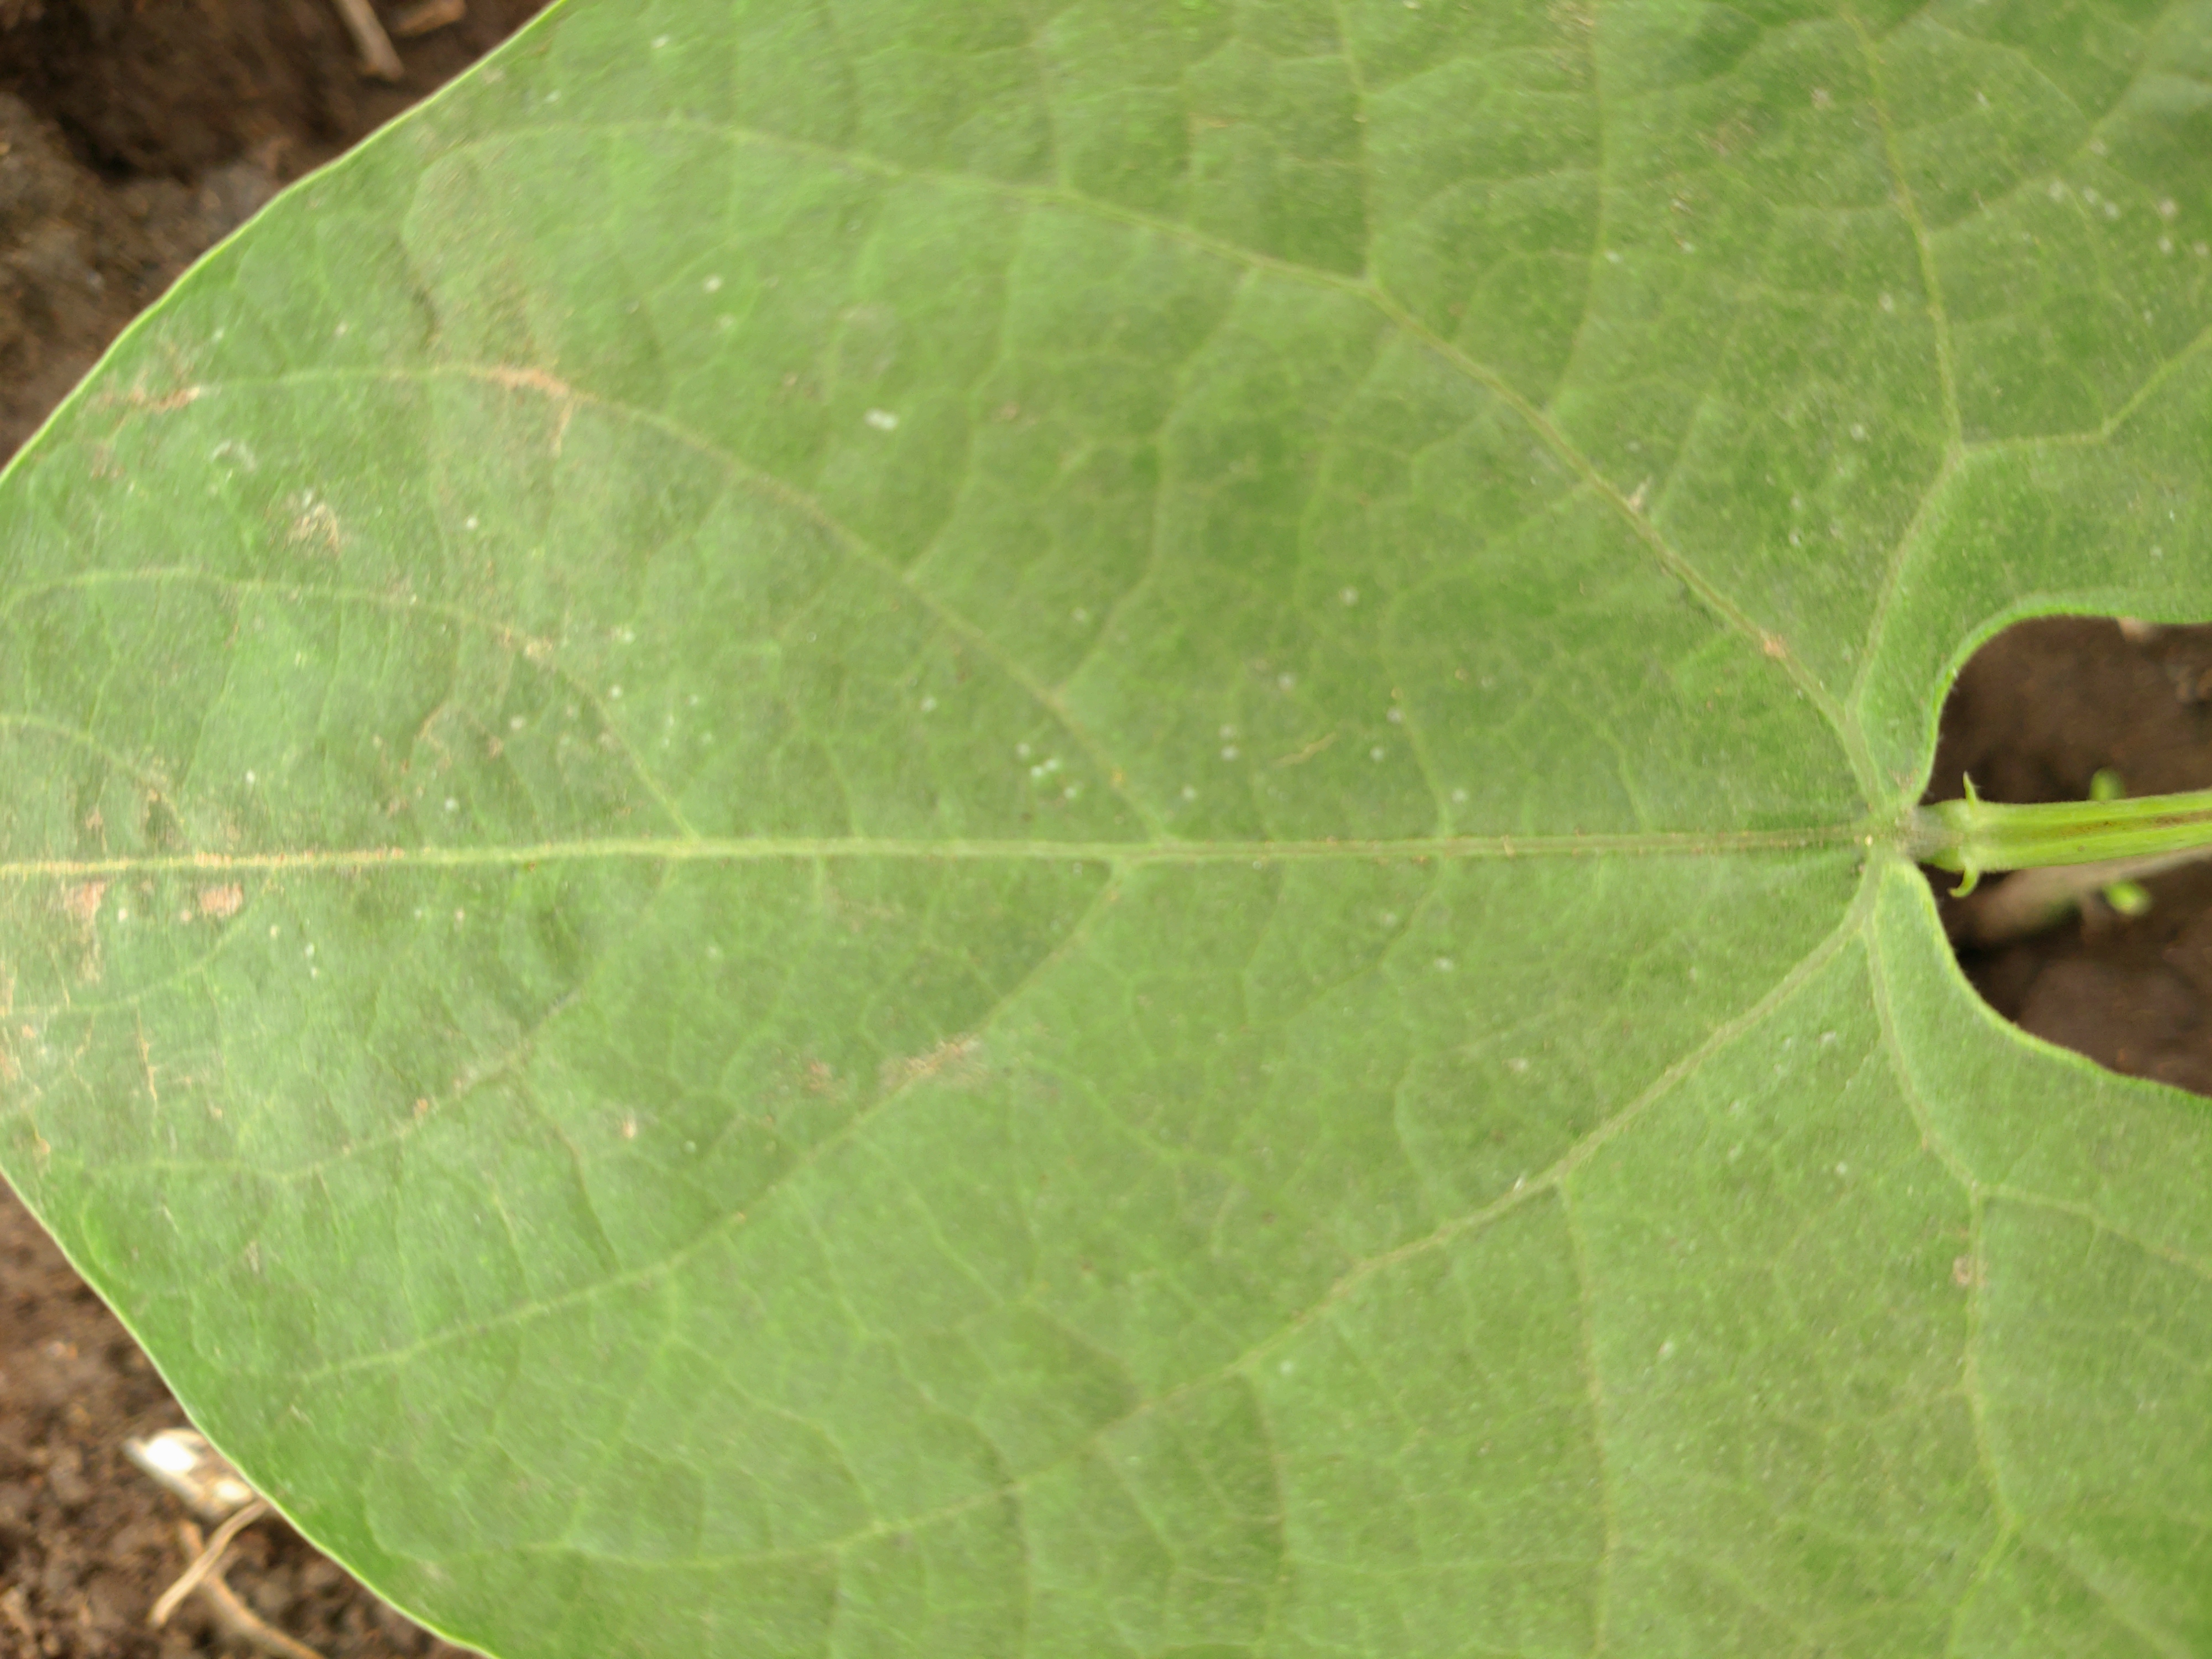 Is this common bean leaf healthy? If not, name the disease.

healthy
